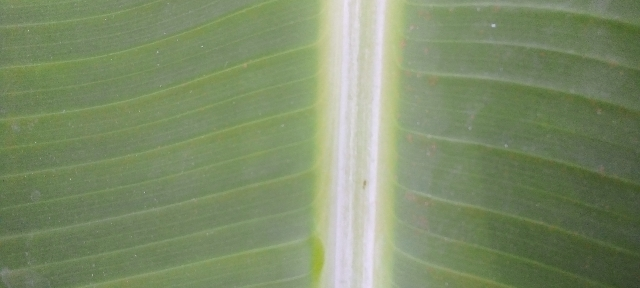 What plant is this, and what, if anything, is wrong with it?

banana, healthy
